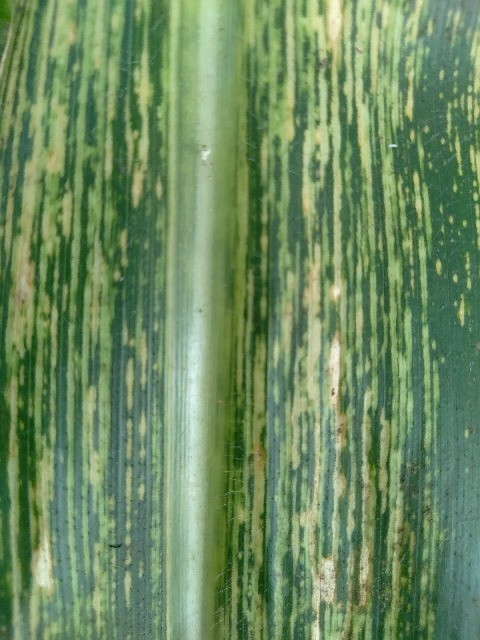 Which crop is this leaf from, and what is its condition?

maize, maize streak virus
